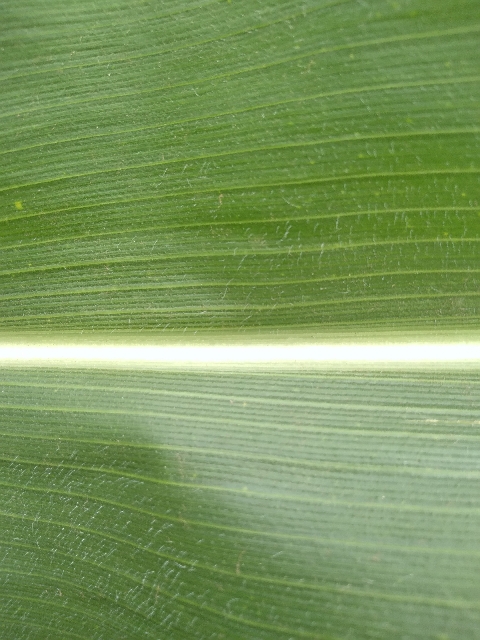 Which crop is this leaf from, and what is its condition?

maize, healthy
